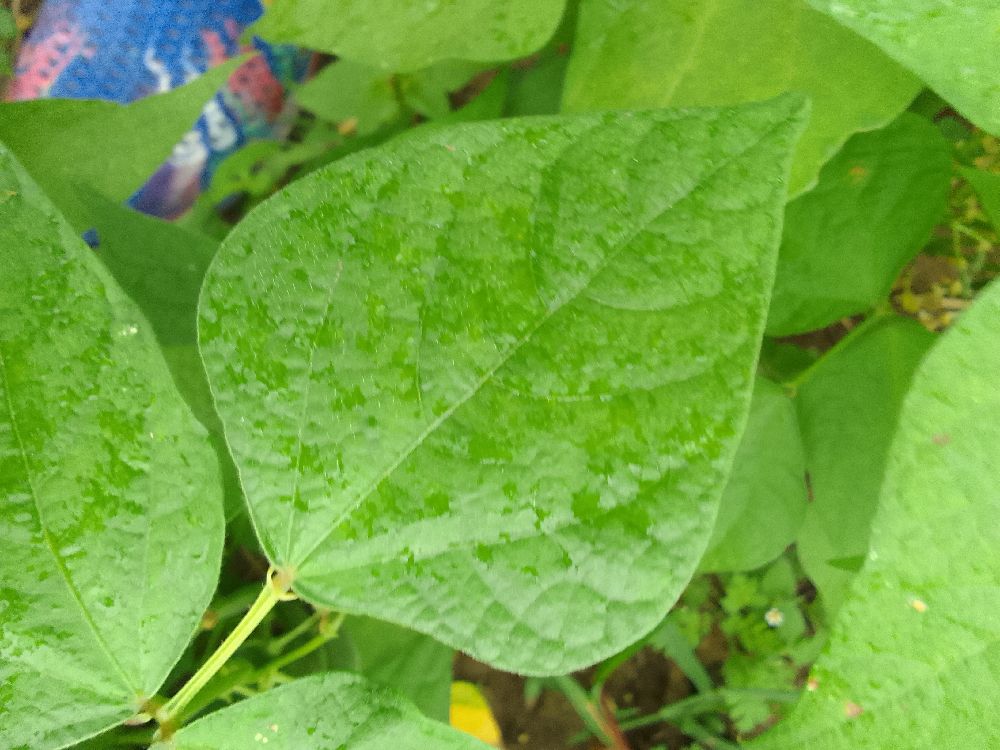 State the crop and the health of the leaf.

common bean, healthy
